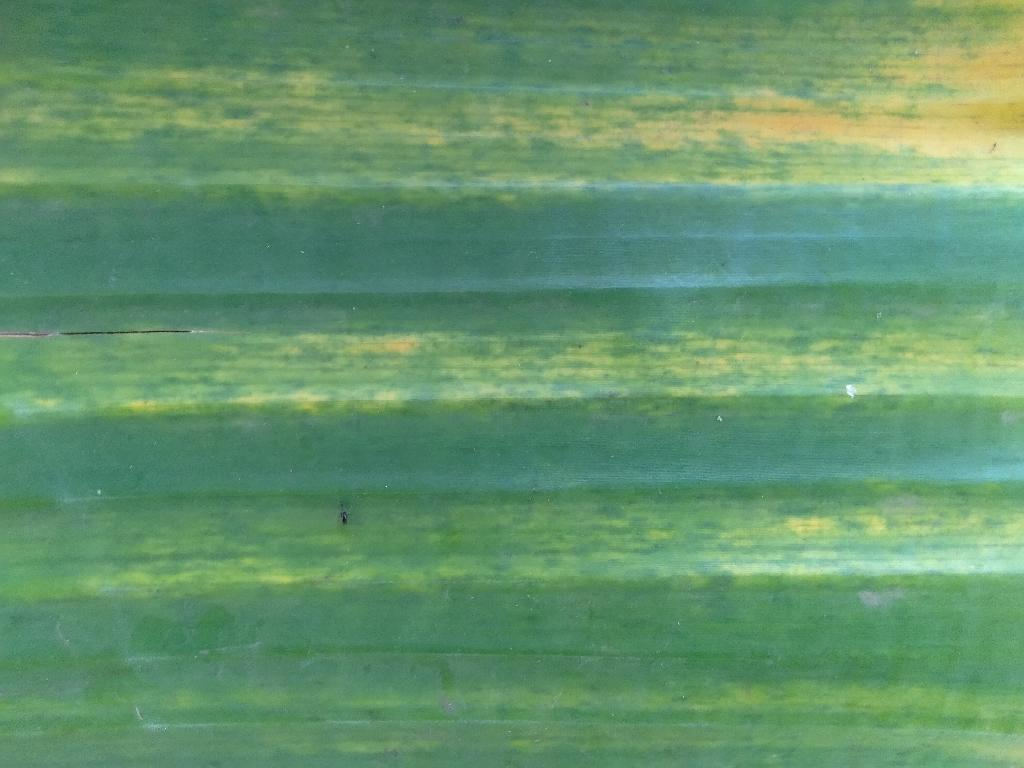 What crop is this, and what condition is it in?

banana, fusarium wilt race 1
